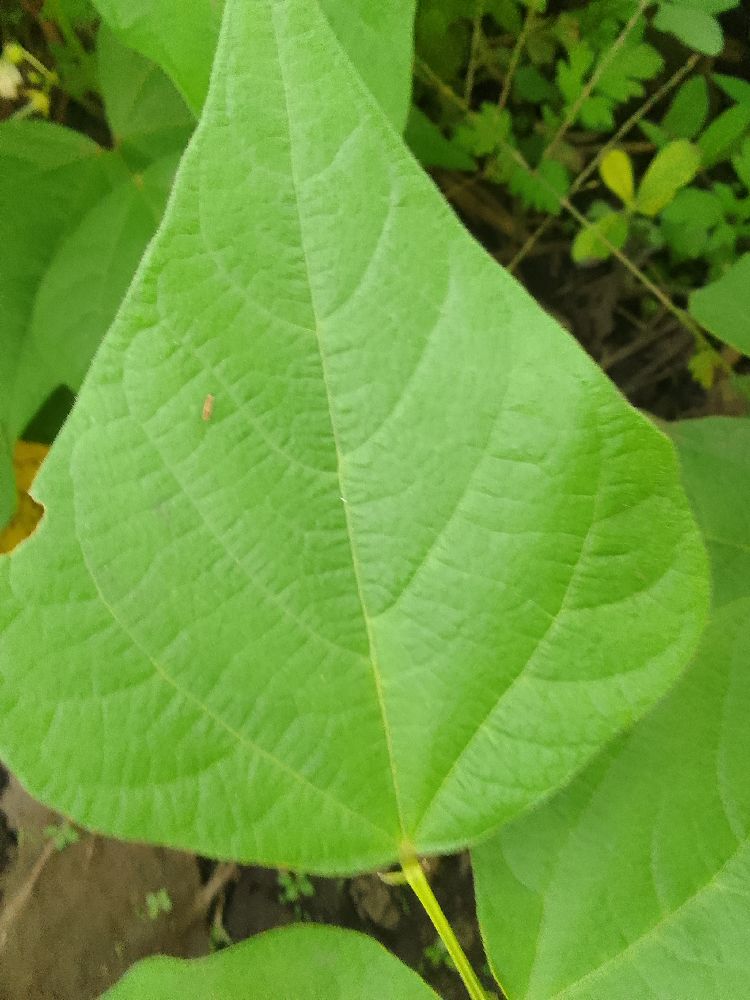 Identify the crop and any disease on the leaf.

common bean, healthy
